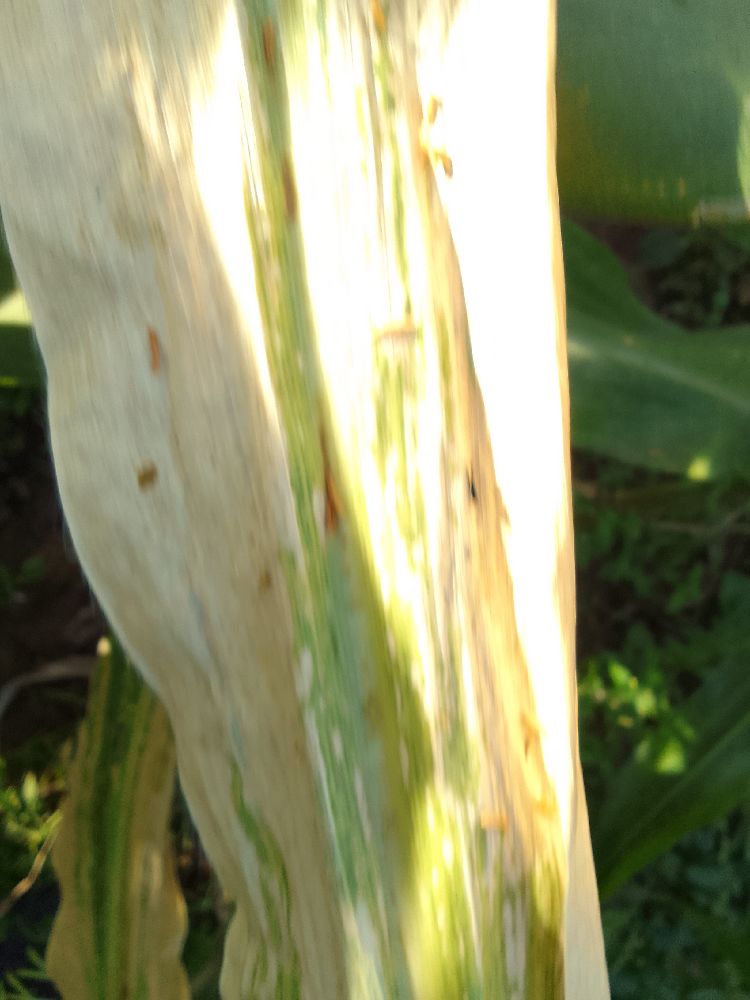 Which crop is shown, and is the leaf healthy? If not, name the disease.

maize, maize lethal necrosis
